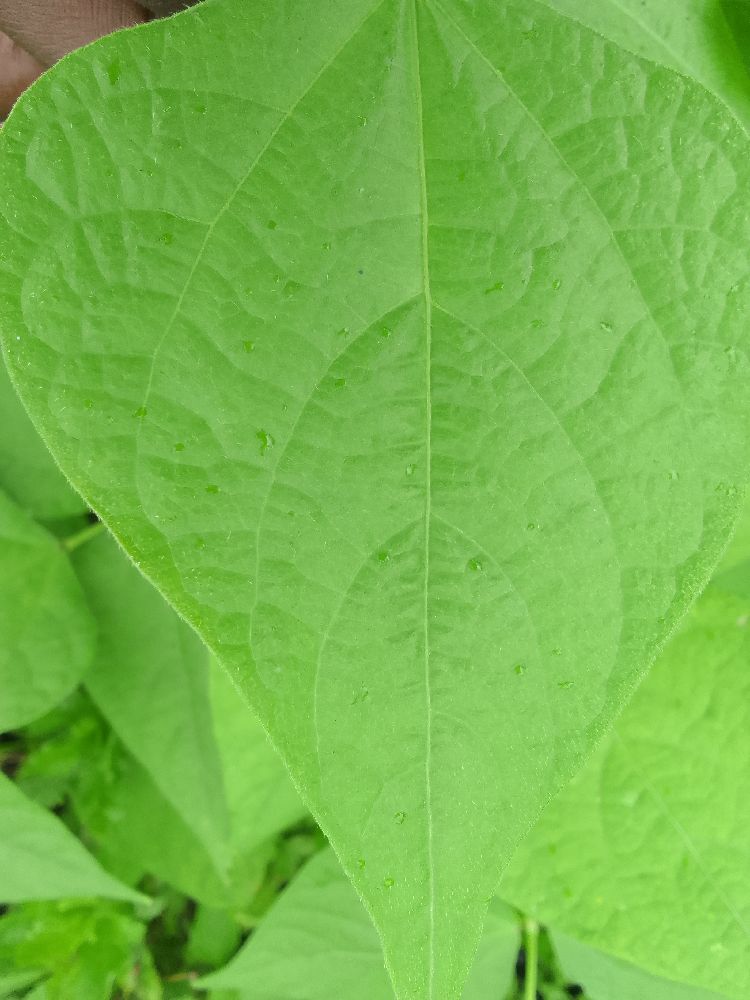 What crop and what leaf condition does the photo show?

common bean, healthy
